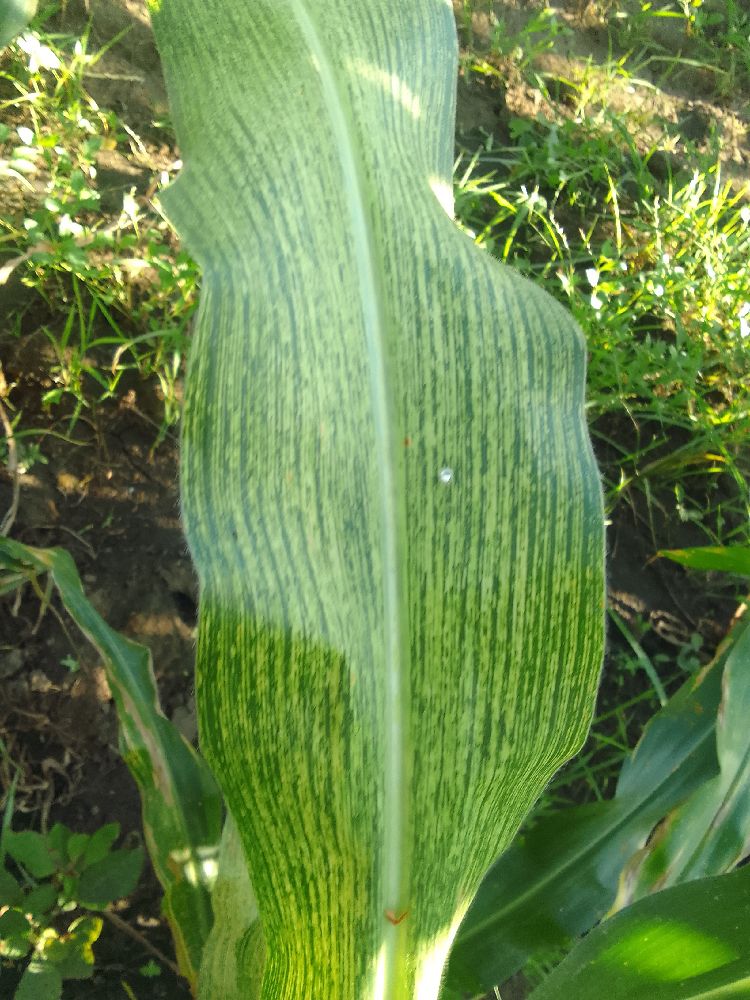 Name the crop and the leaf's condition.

maize, maize streak virus
